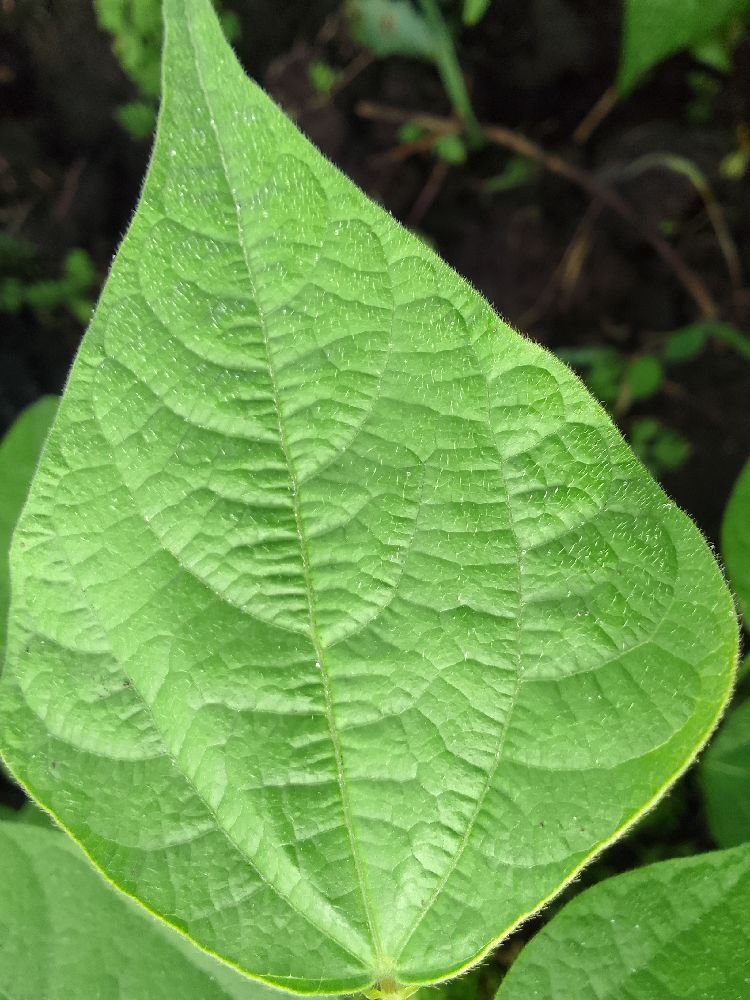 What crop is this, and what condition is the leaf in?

common bean, healthy
